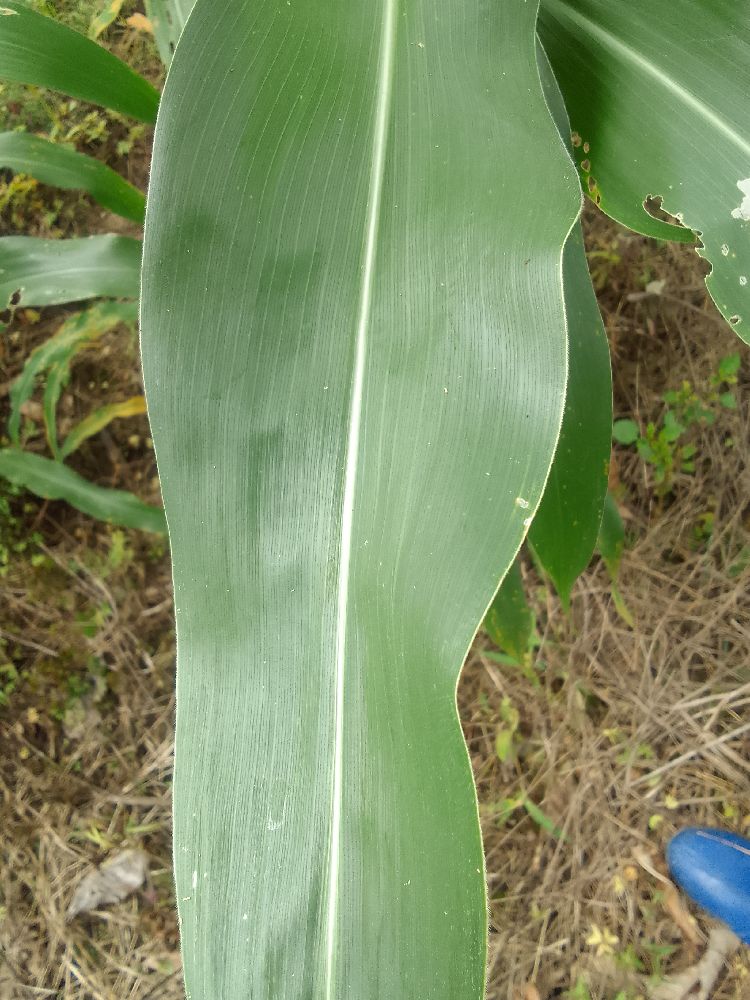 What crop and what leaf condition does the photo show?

maize, healthy
